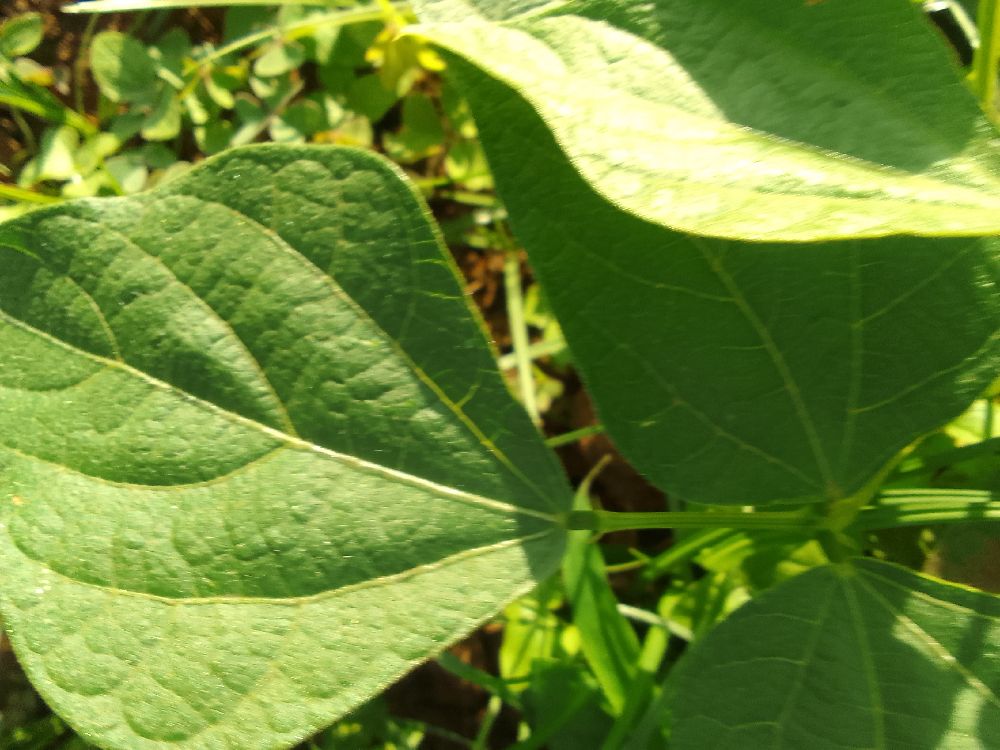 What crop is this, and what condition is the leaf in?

common bean, healthy
